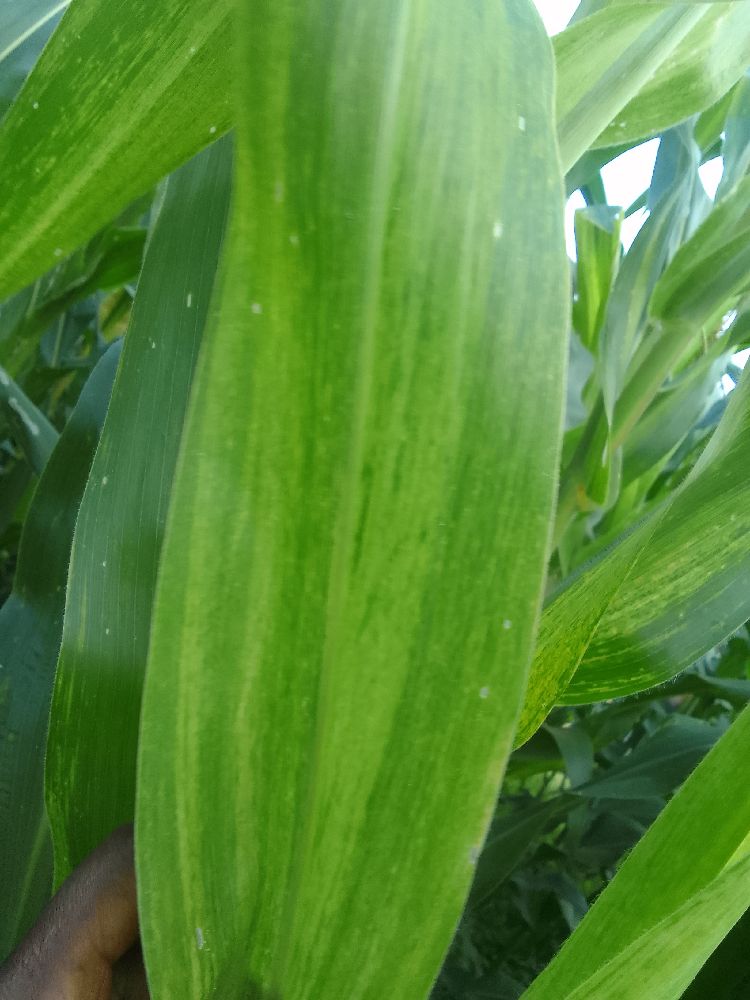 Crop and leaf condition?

maize, maize lethal necrosis
